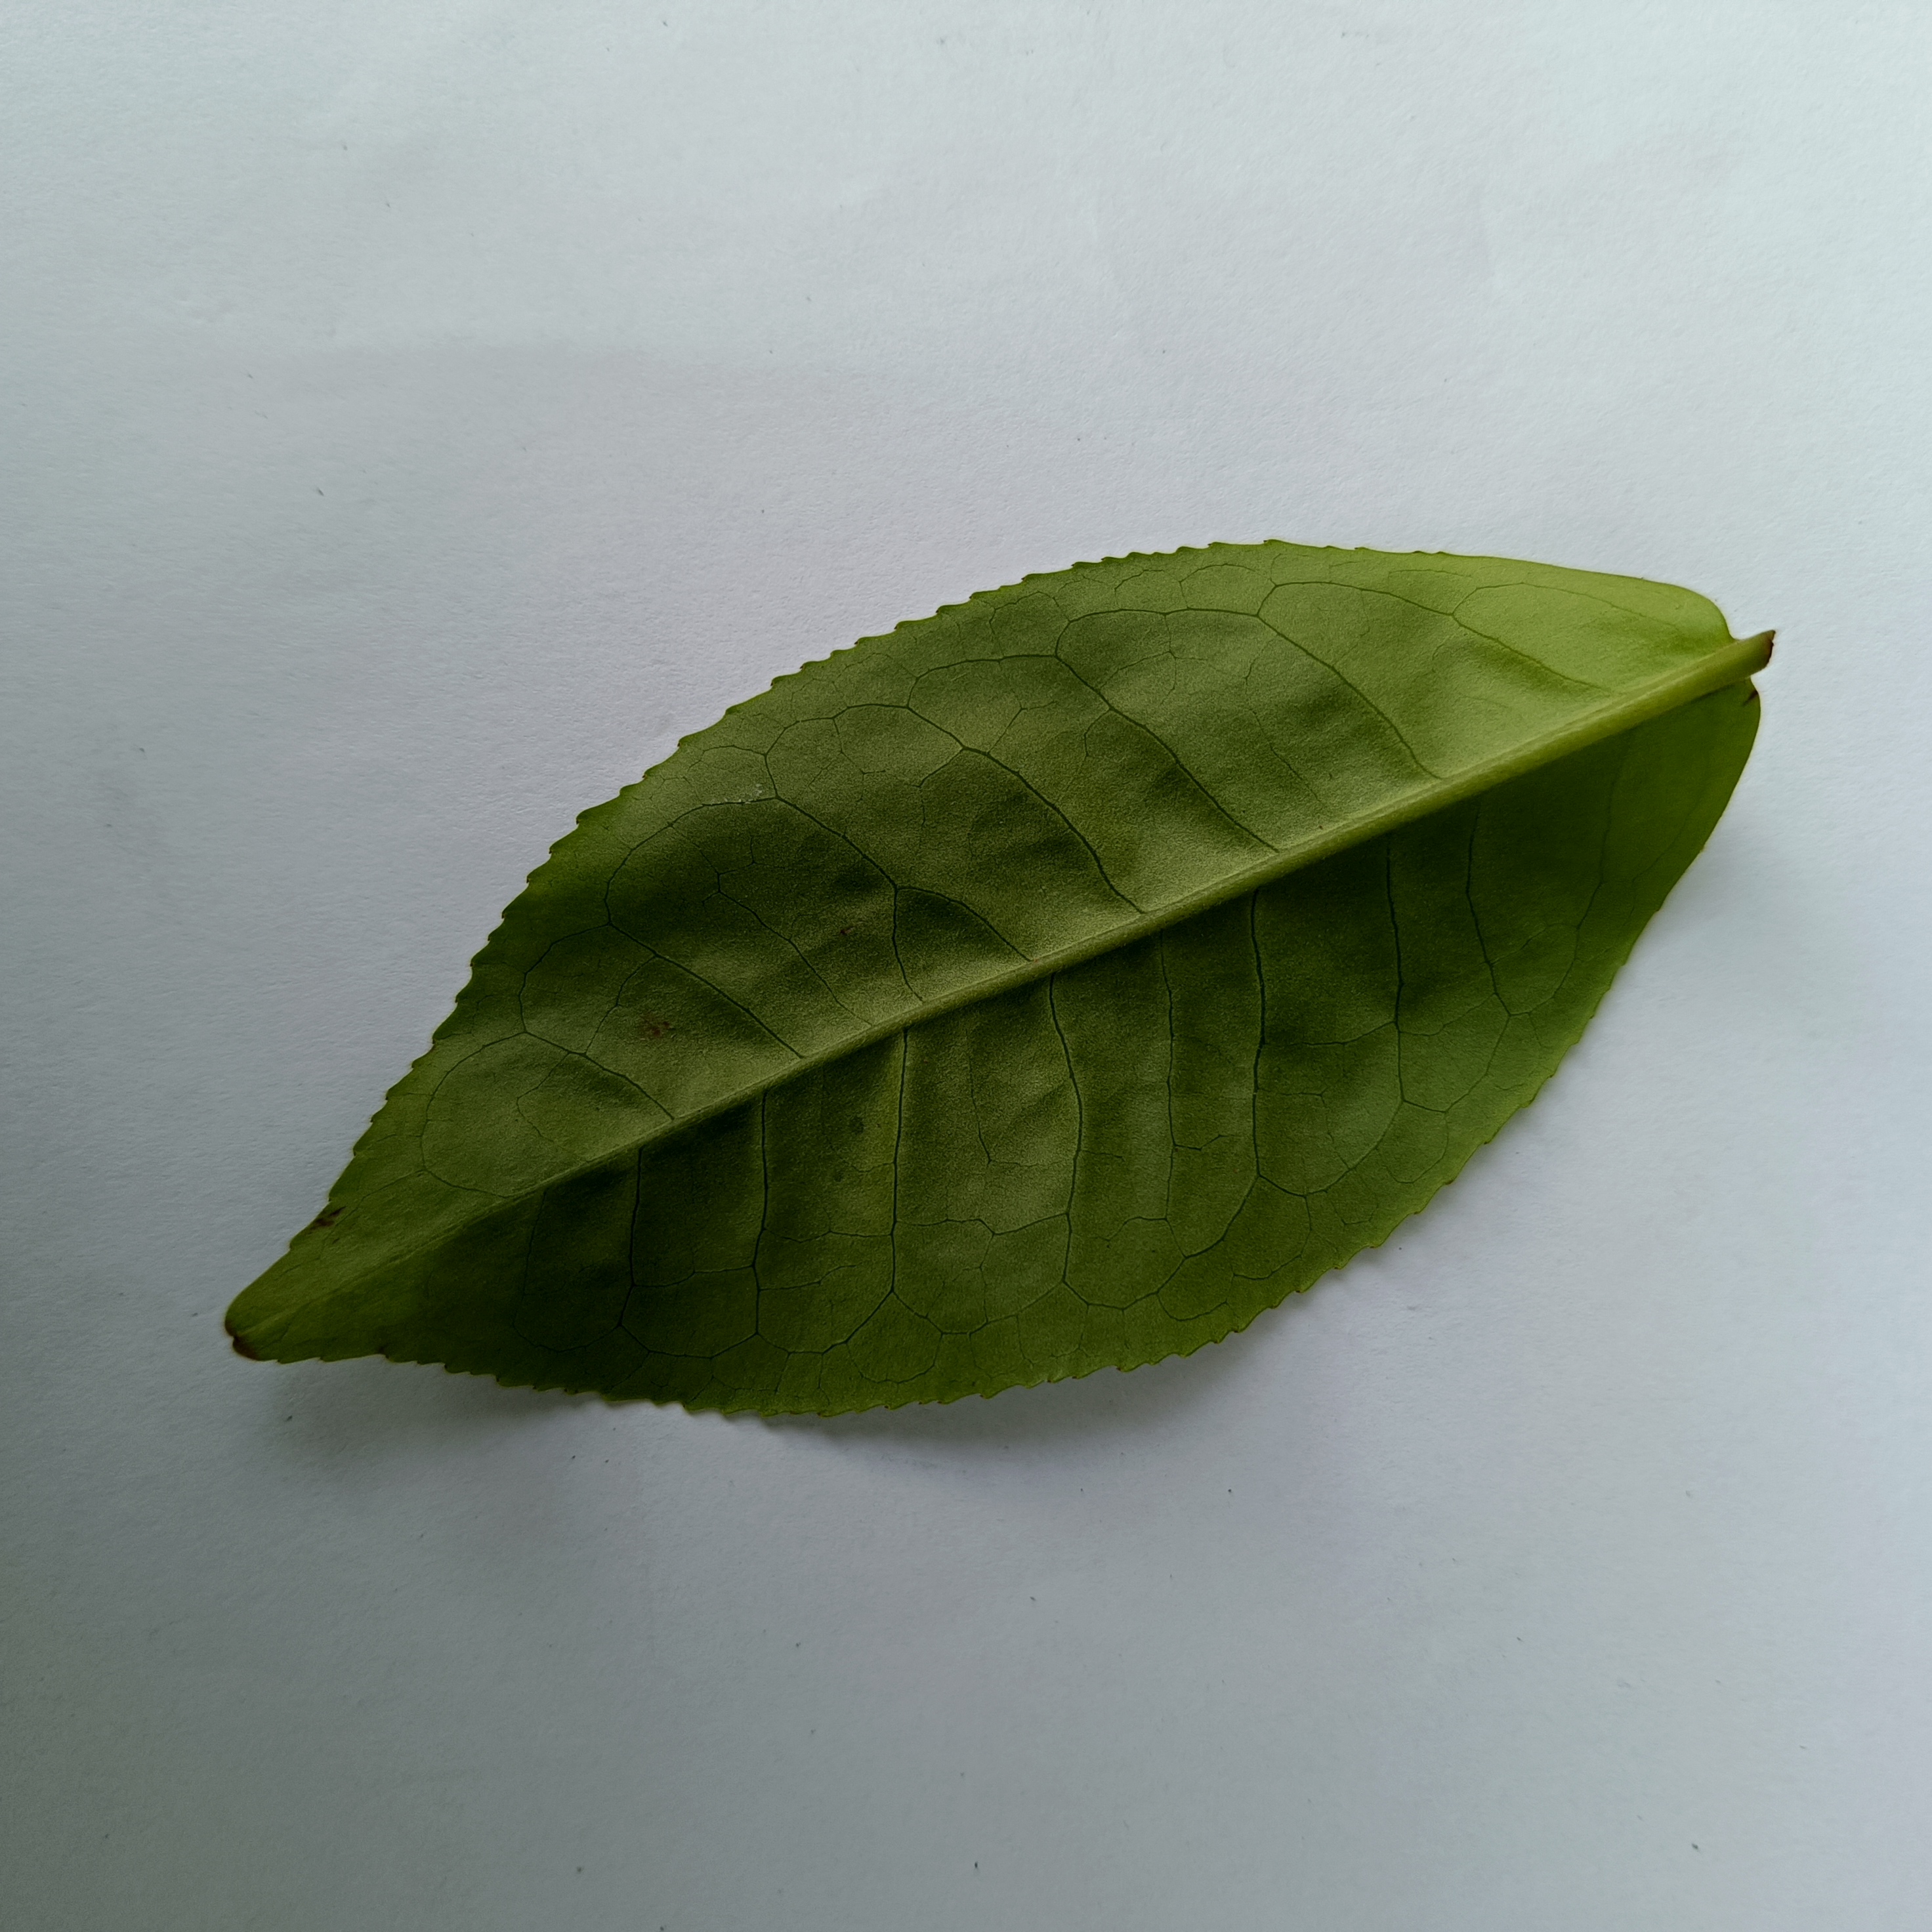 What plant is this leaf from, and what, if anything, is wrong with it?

tea, healthy
